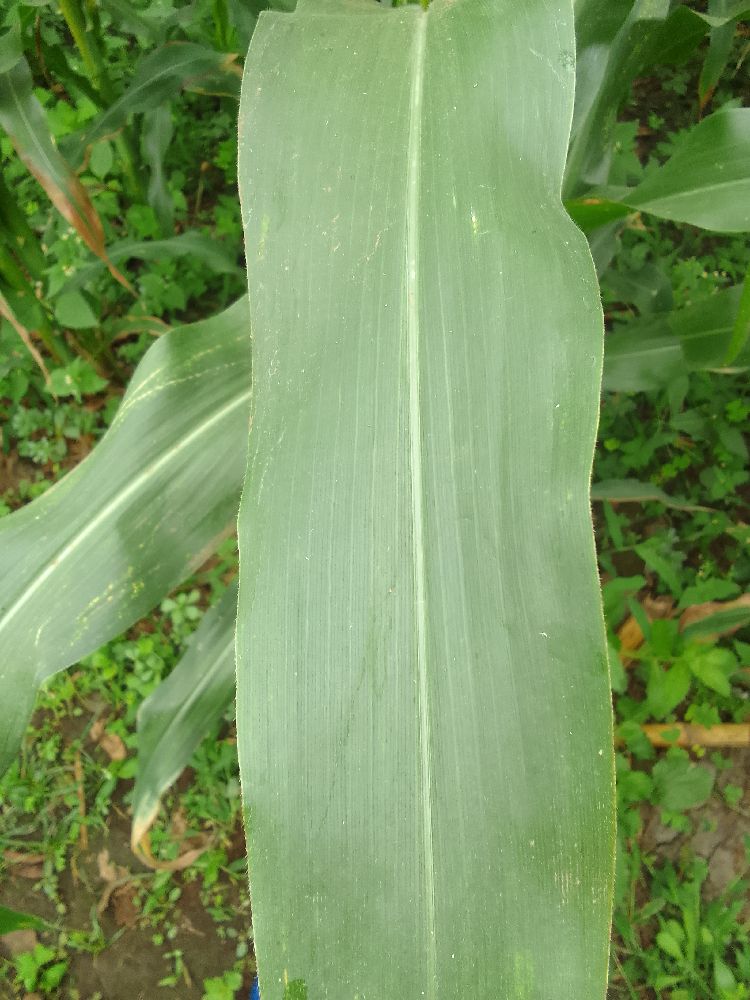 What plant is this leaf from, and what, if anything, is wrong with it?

maize, healthy
